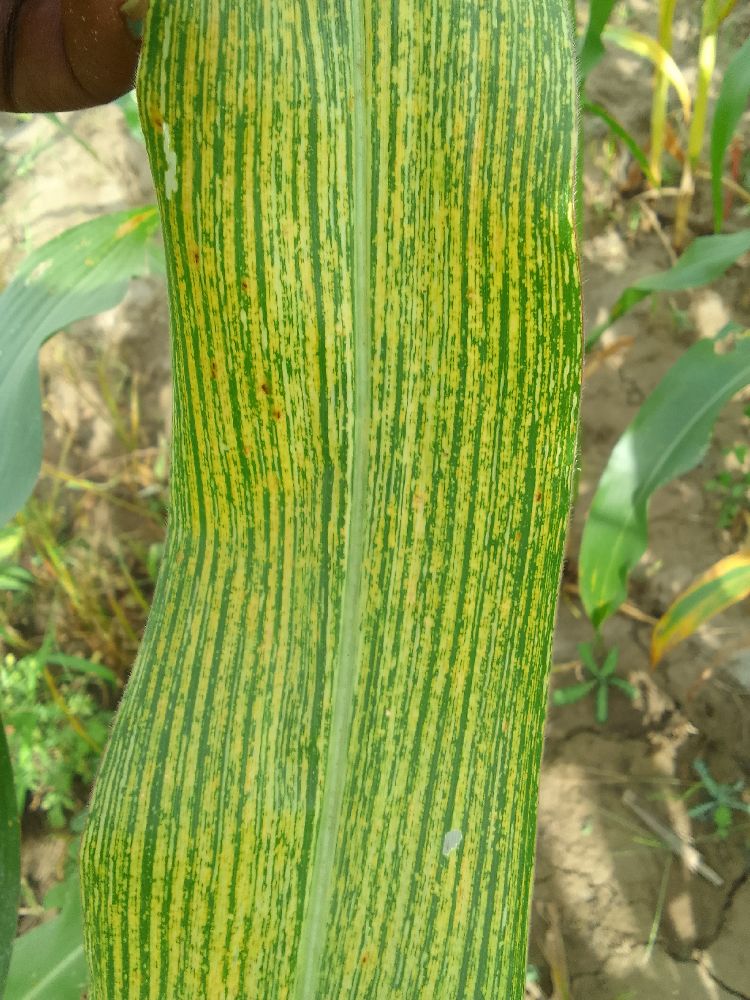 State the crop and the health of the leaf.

maize, maize streak virus
